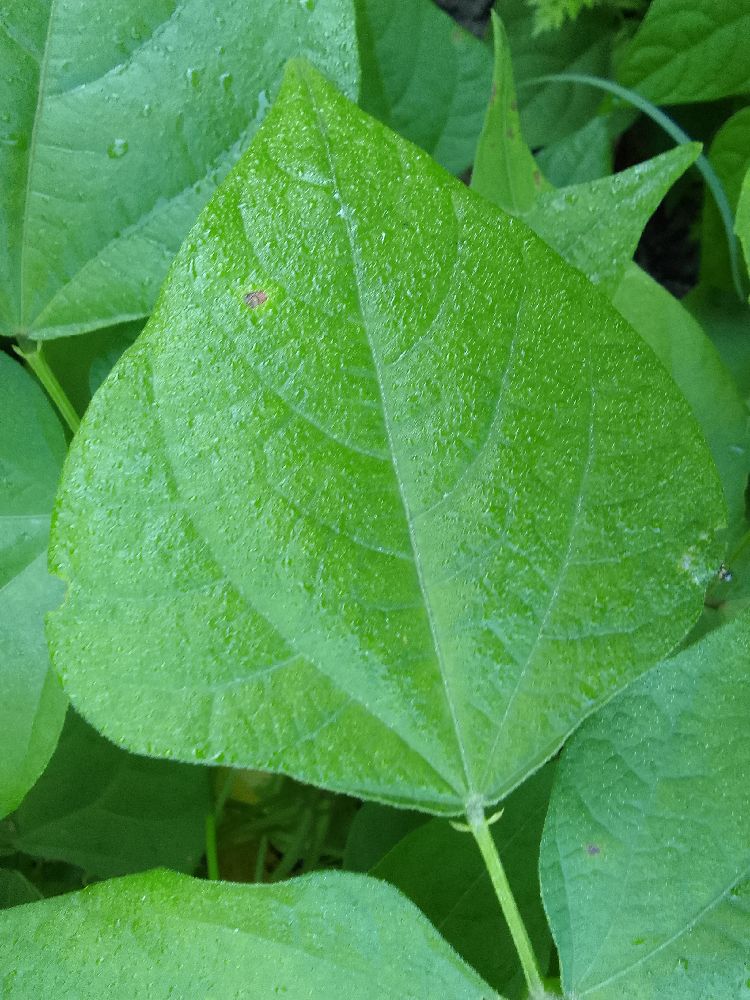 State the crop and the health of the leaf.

common bean, healthy
